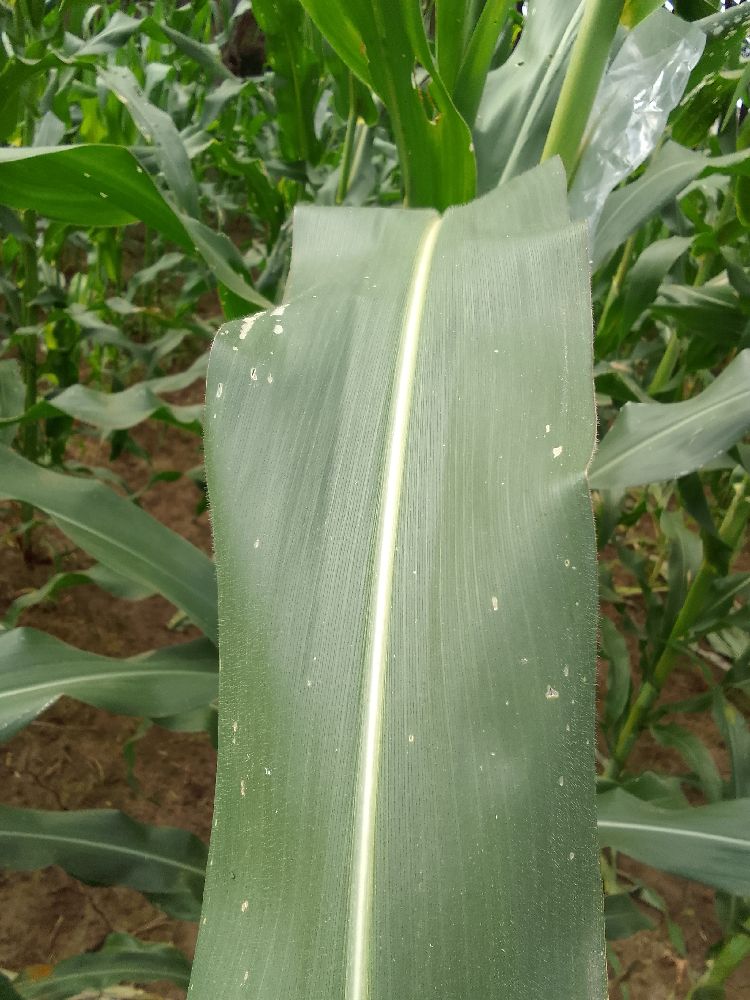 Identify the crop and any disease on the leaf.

maize, healthy
